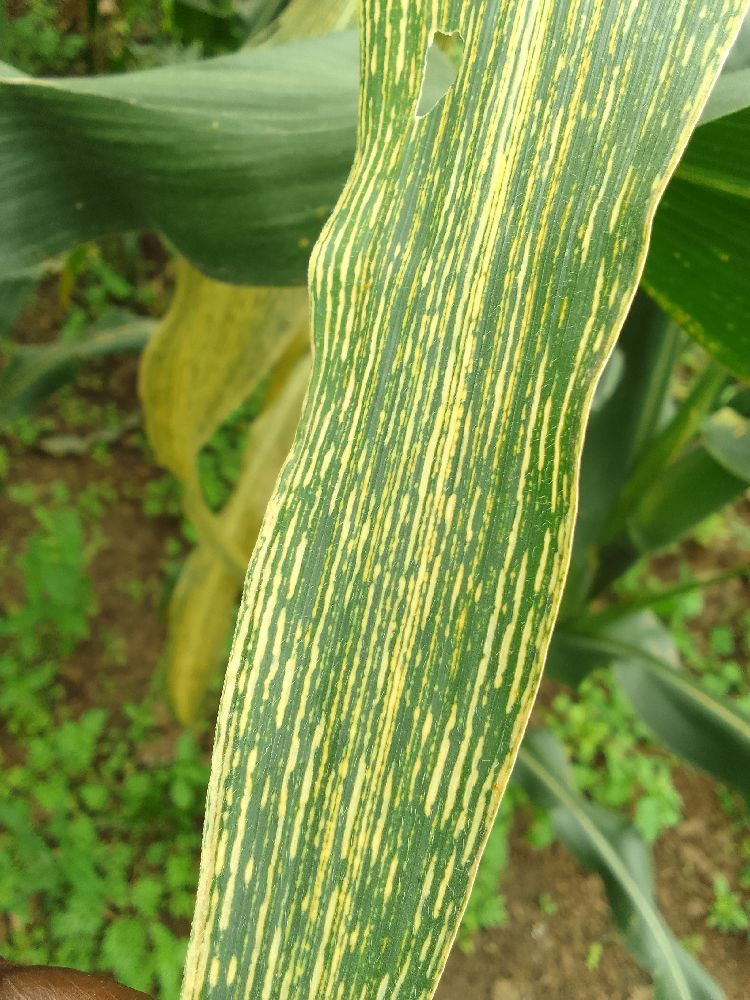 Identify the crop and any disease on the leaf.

maize, maize streak virus
